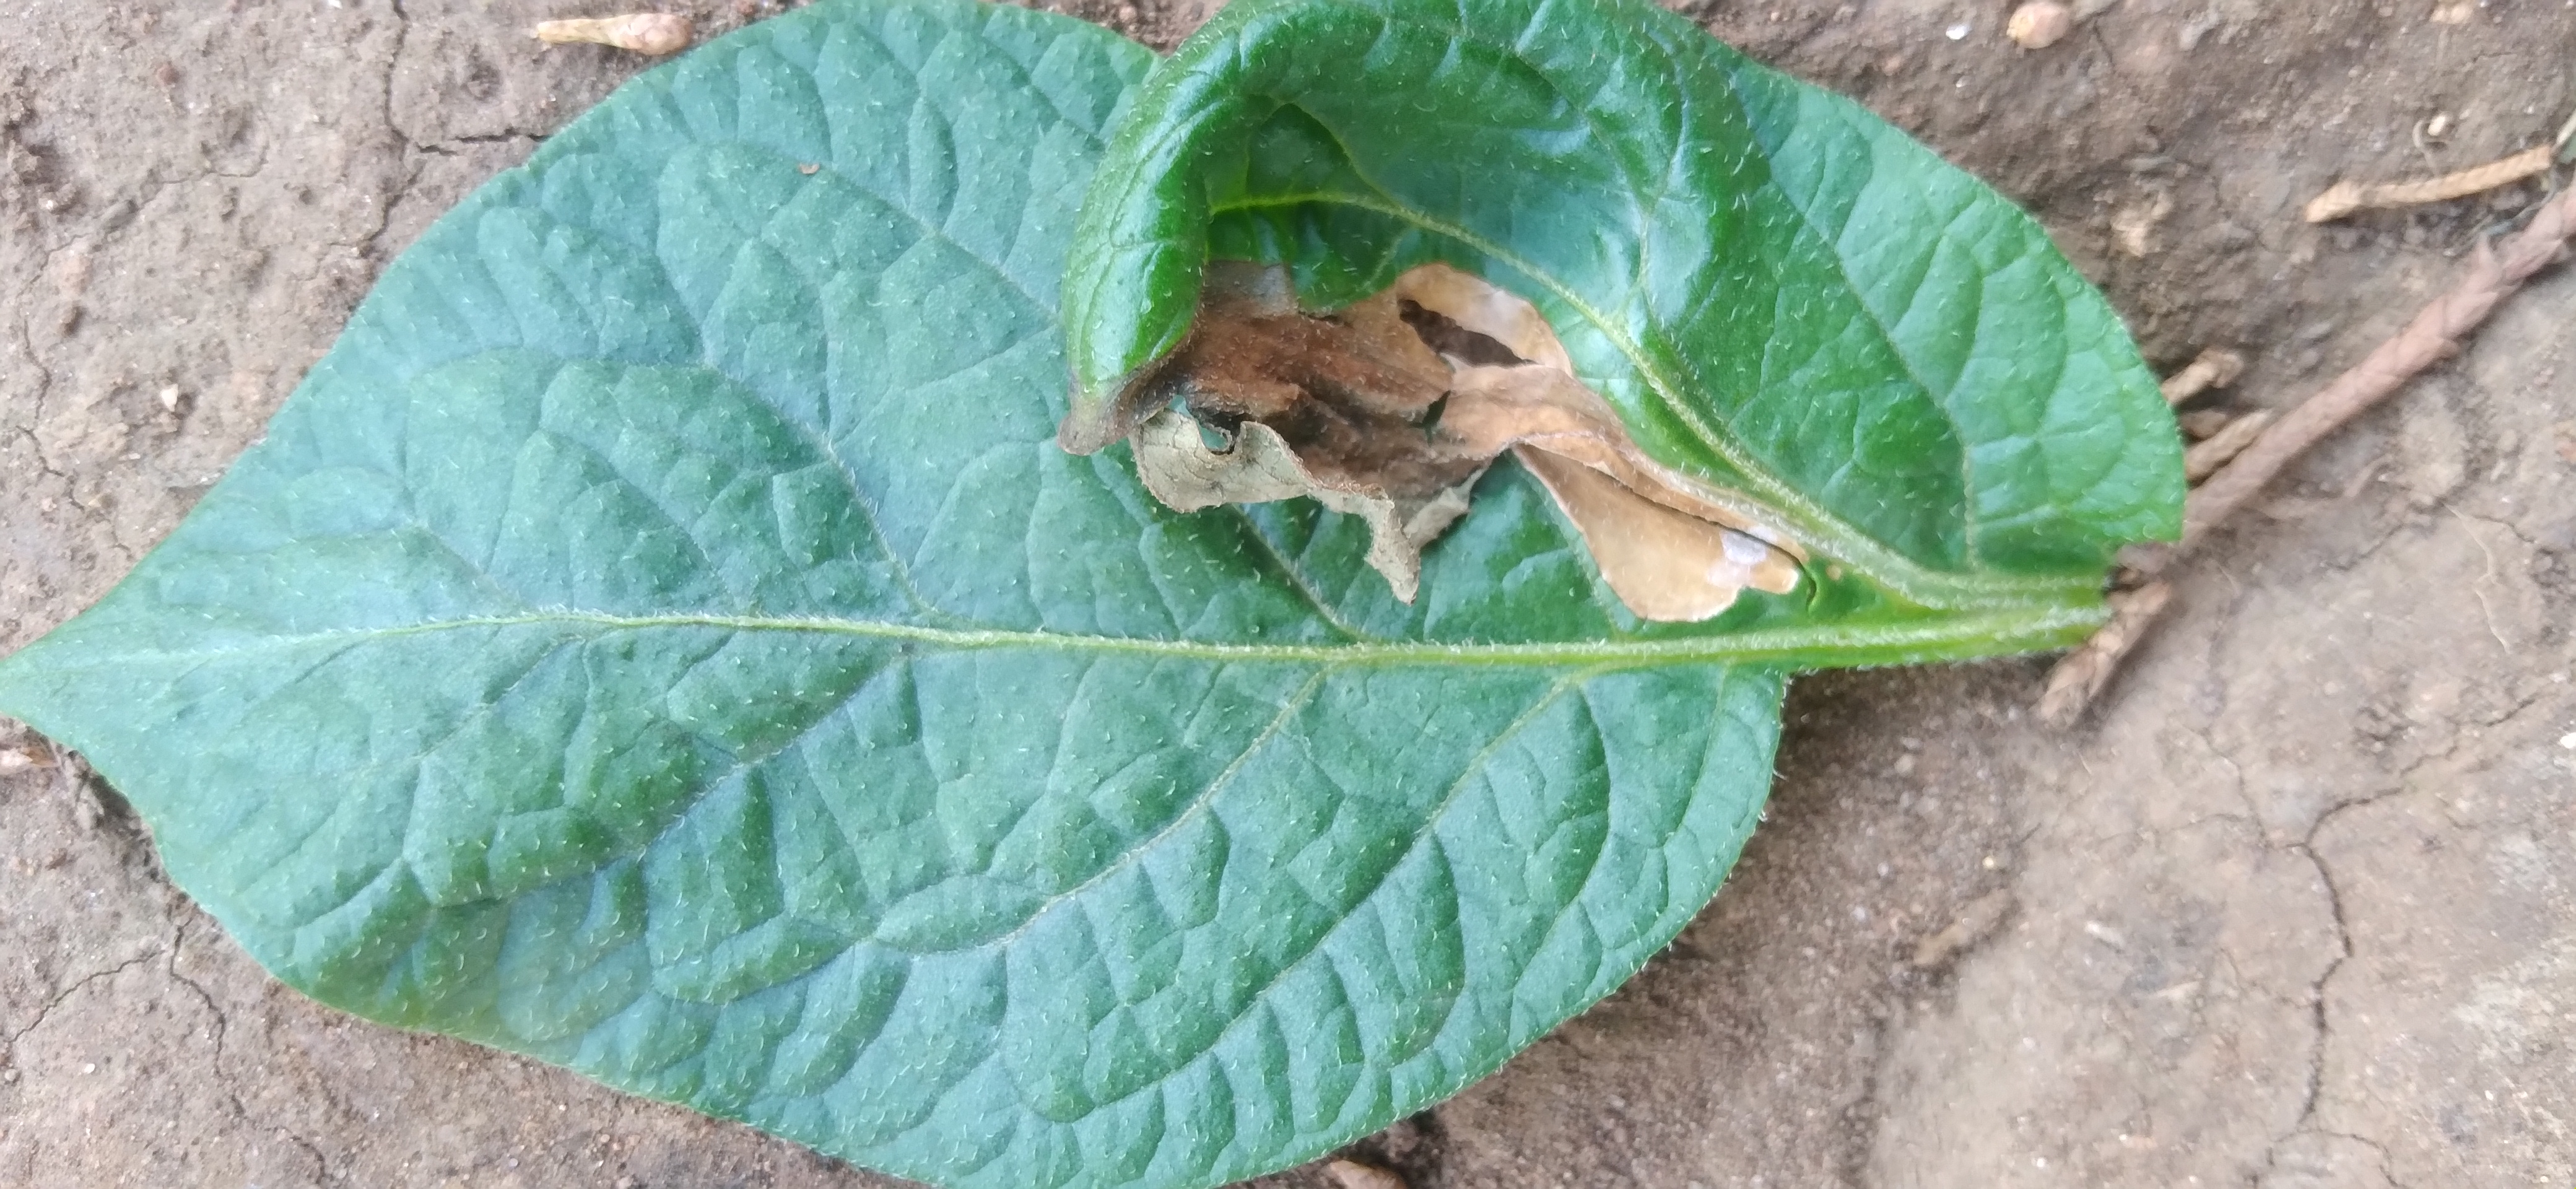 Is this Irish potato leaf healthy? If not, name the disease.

early blight
